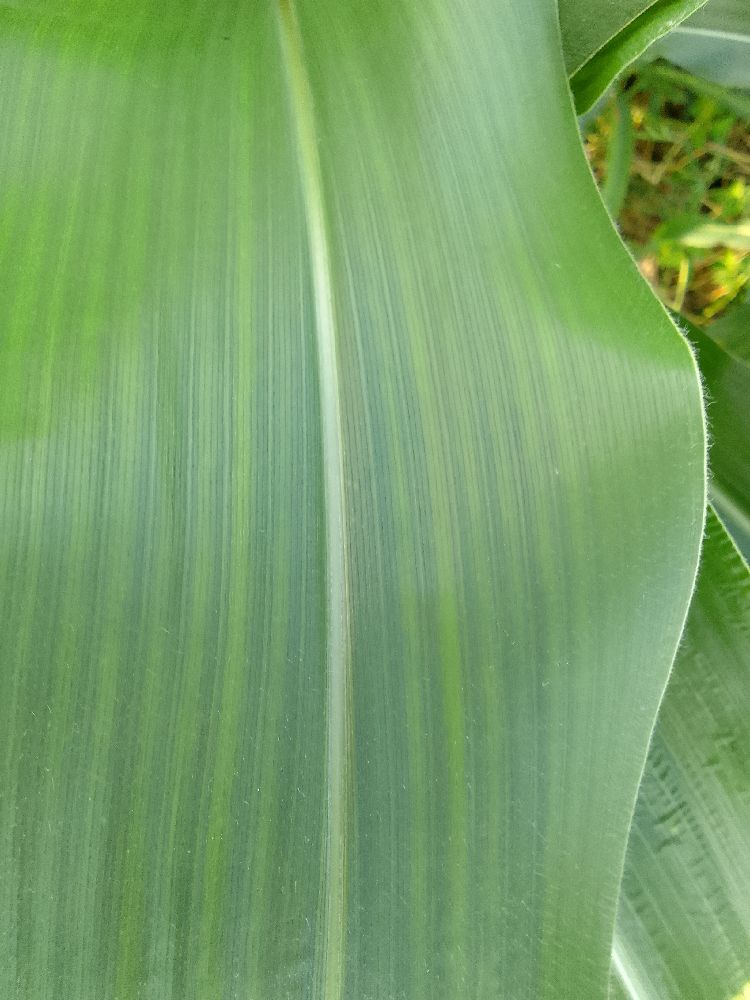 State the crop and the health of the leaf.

maize, healthy
